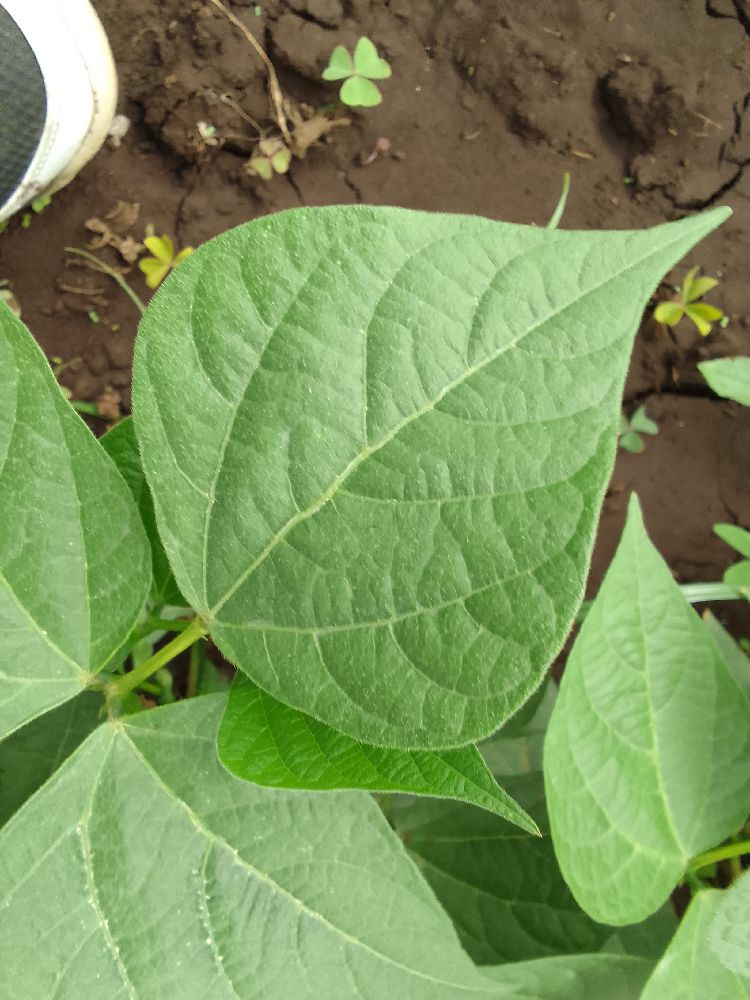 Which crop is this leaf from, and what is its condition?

common bean, healthy
